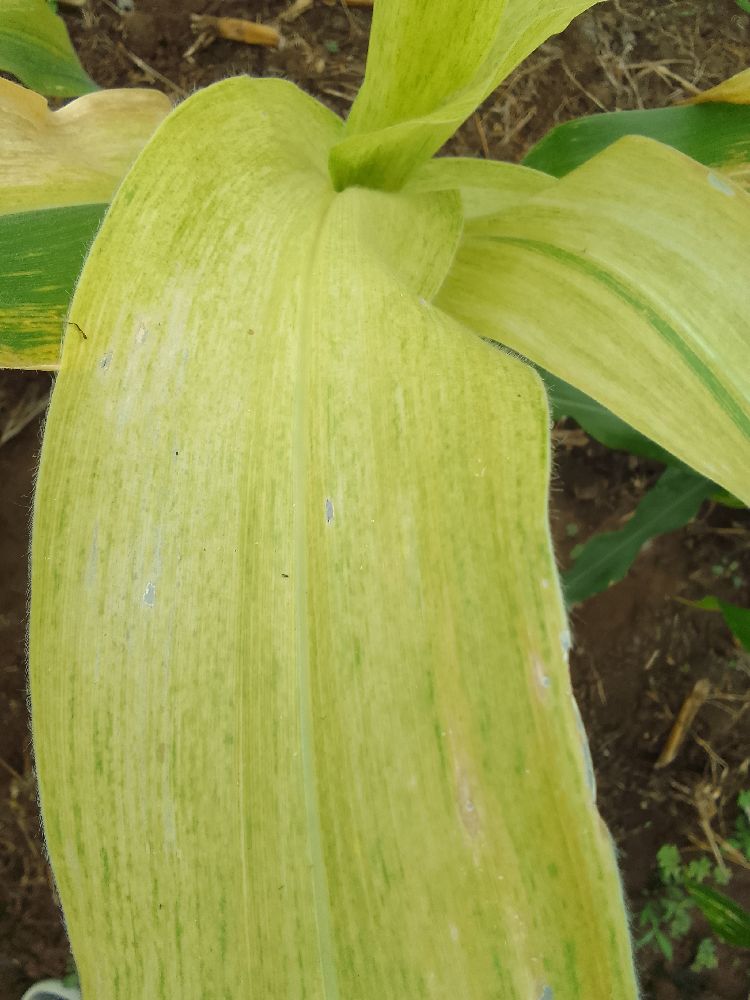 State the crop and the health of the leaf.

maize, maize lethal necrosis
